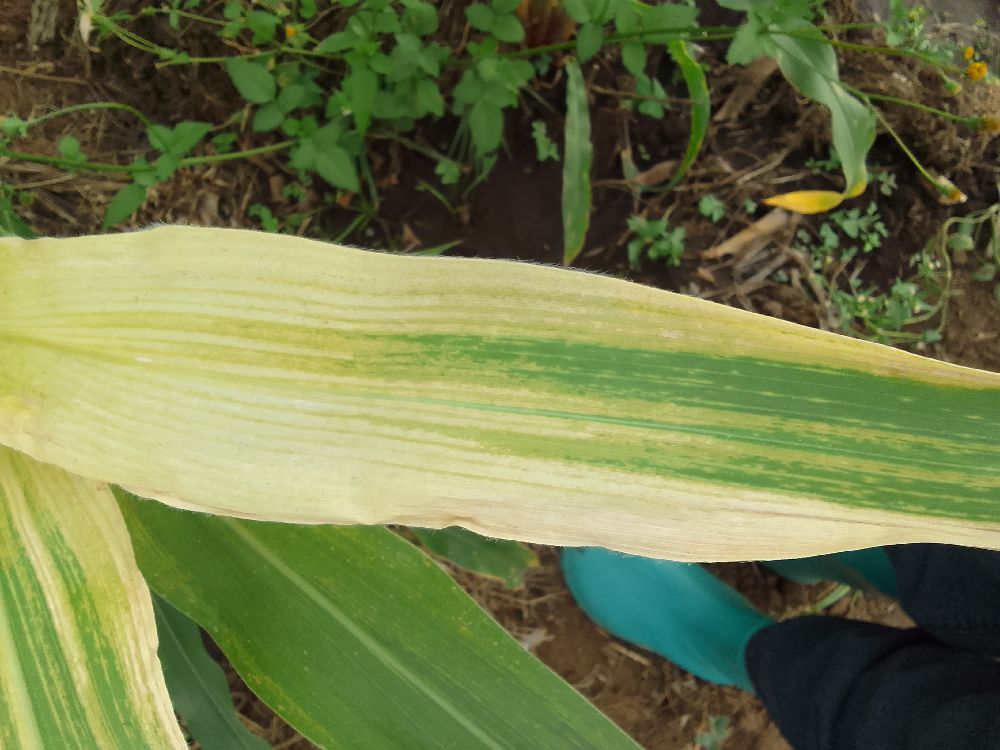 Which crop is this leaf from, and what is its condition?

maize, maize lethal necrosis
